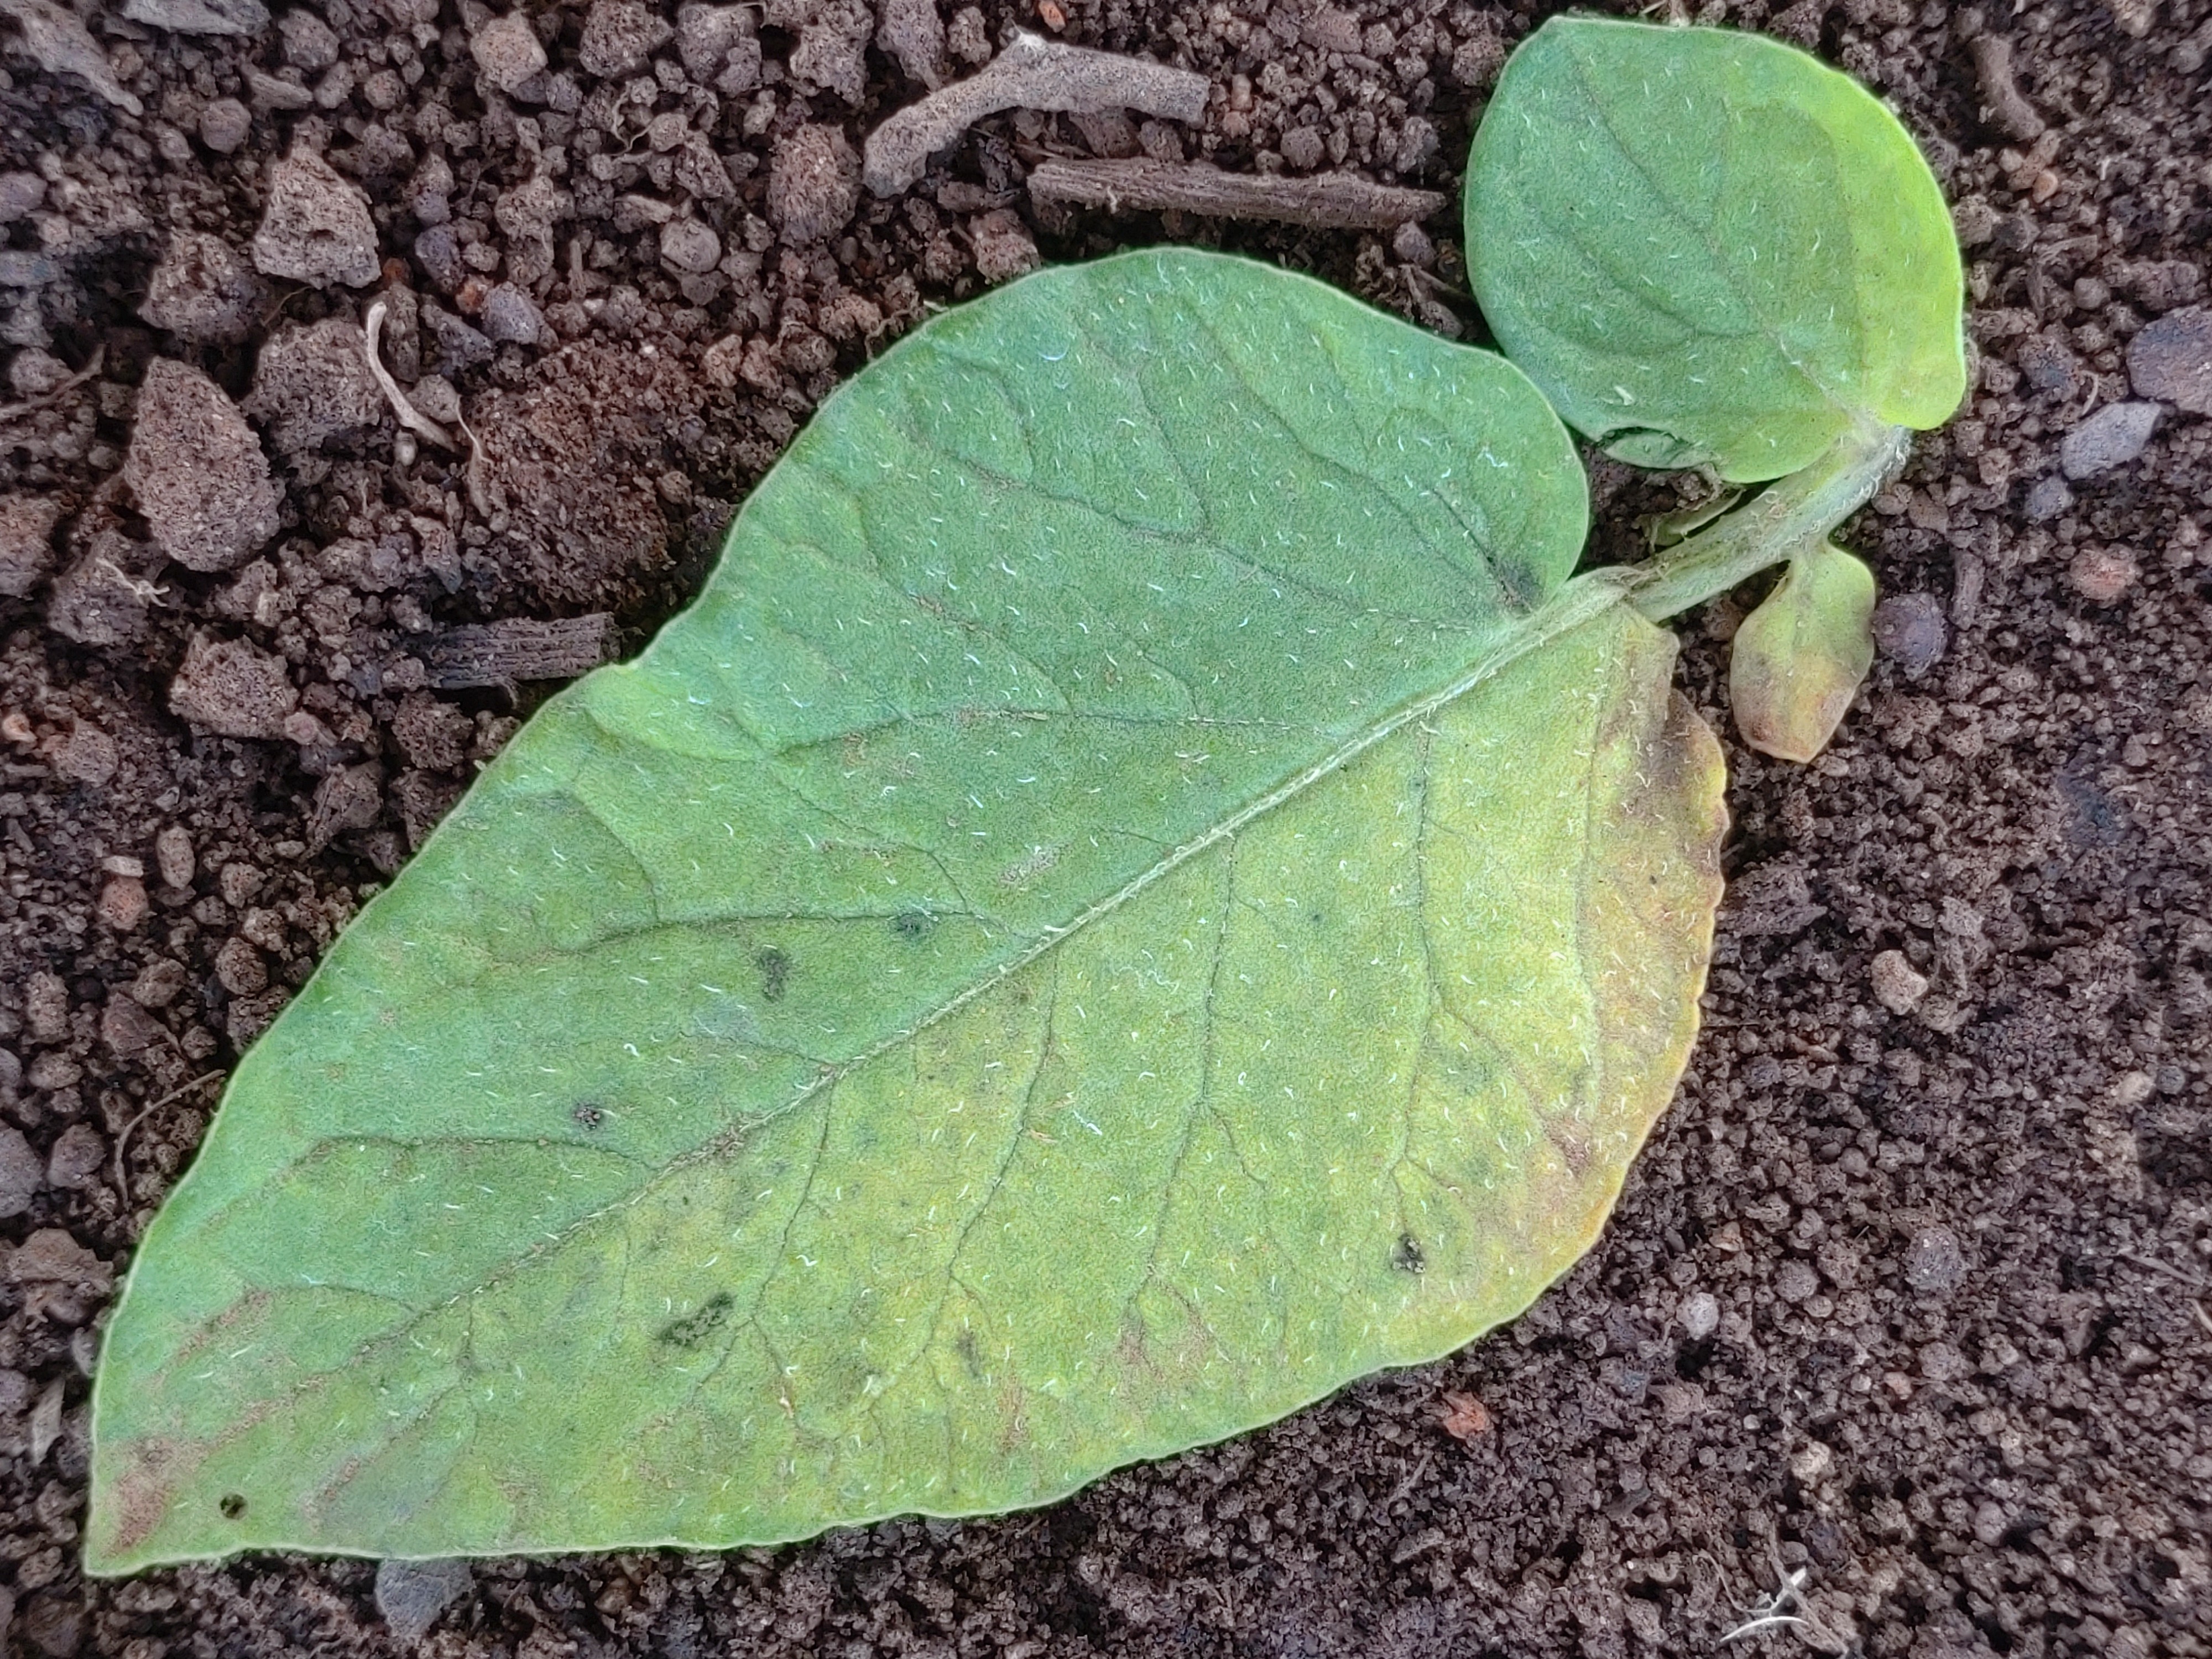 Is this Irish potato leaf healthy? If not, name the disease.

late blight
